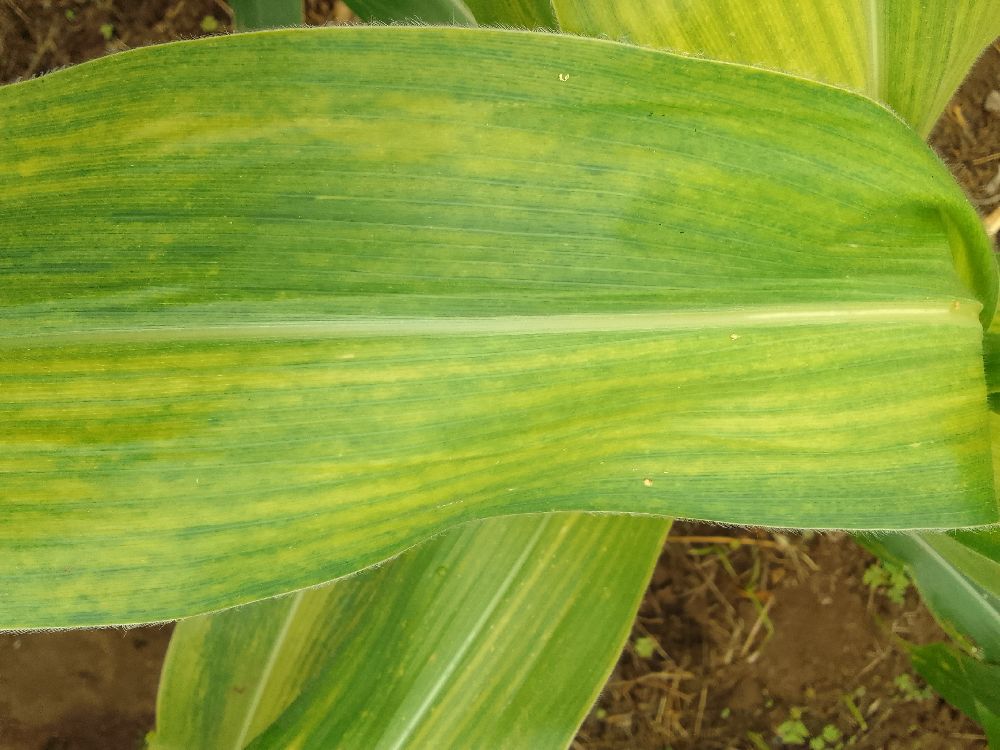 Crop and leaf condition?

maize, maize lethal necrosis
